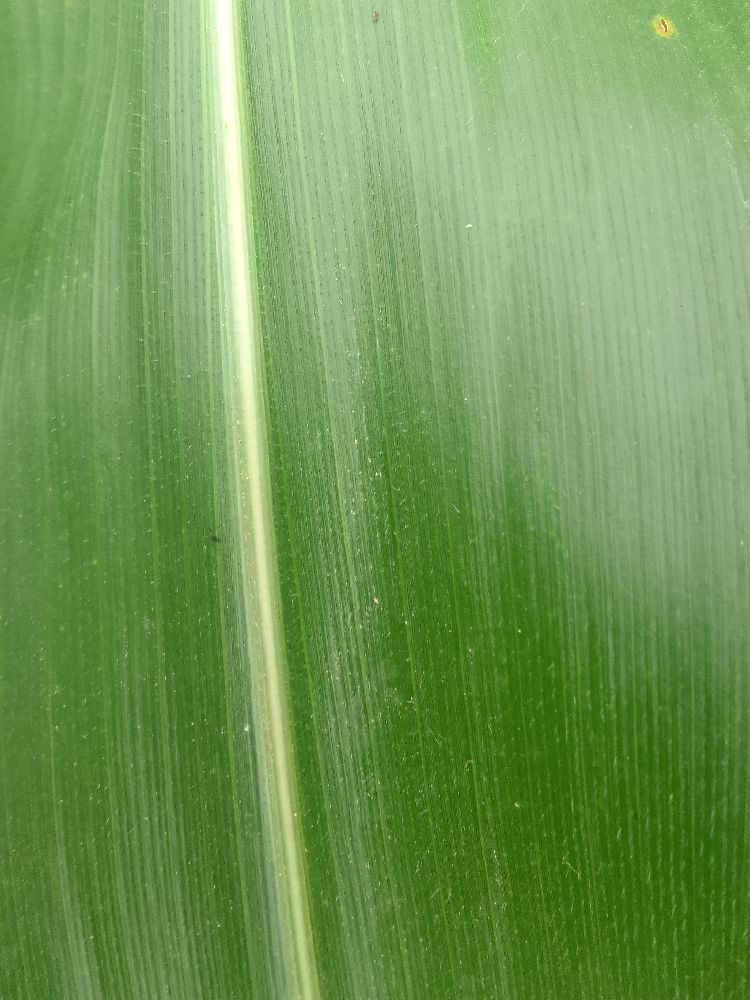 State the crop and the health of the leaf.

maize, healthy
